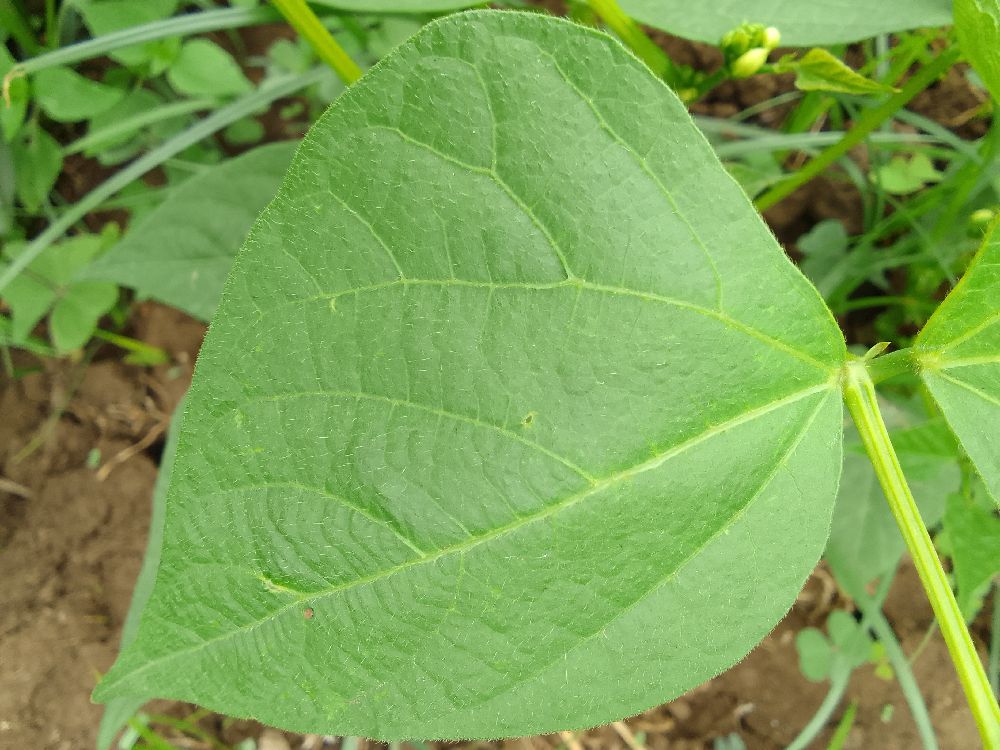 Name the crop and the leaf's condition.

common bean, healthy
